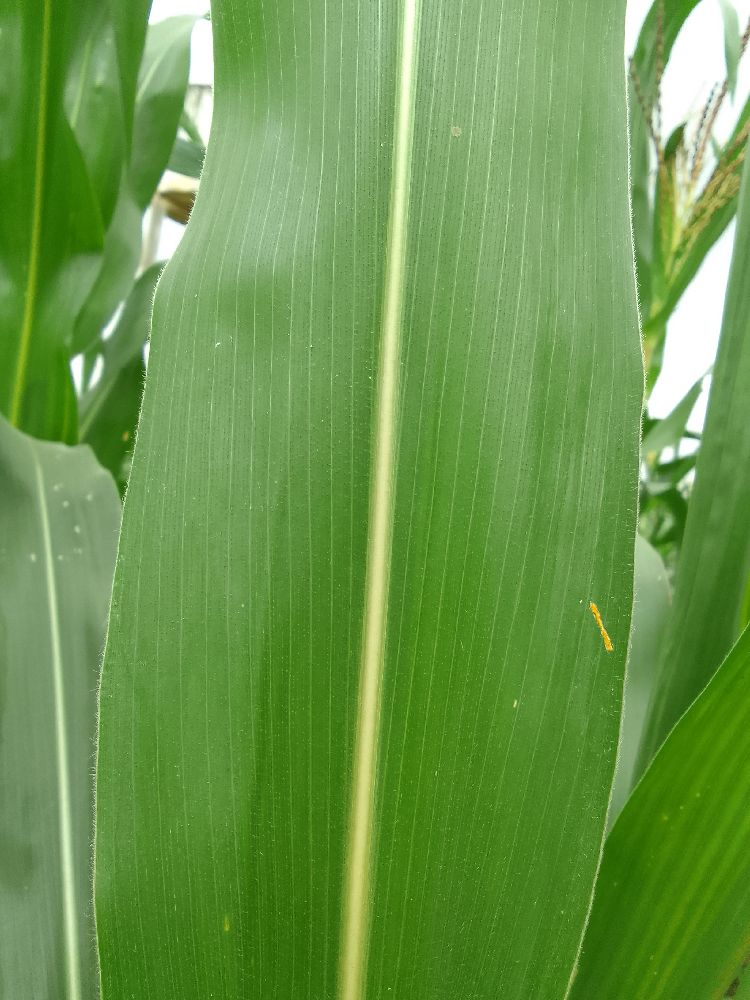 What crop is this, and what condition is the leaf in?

maize, healthy
